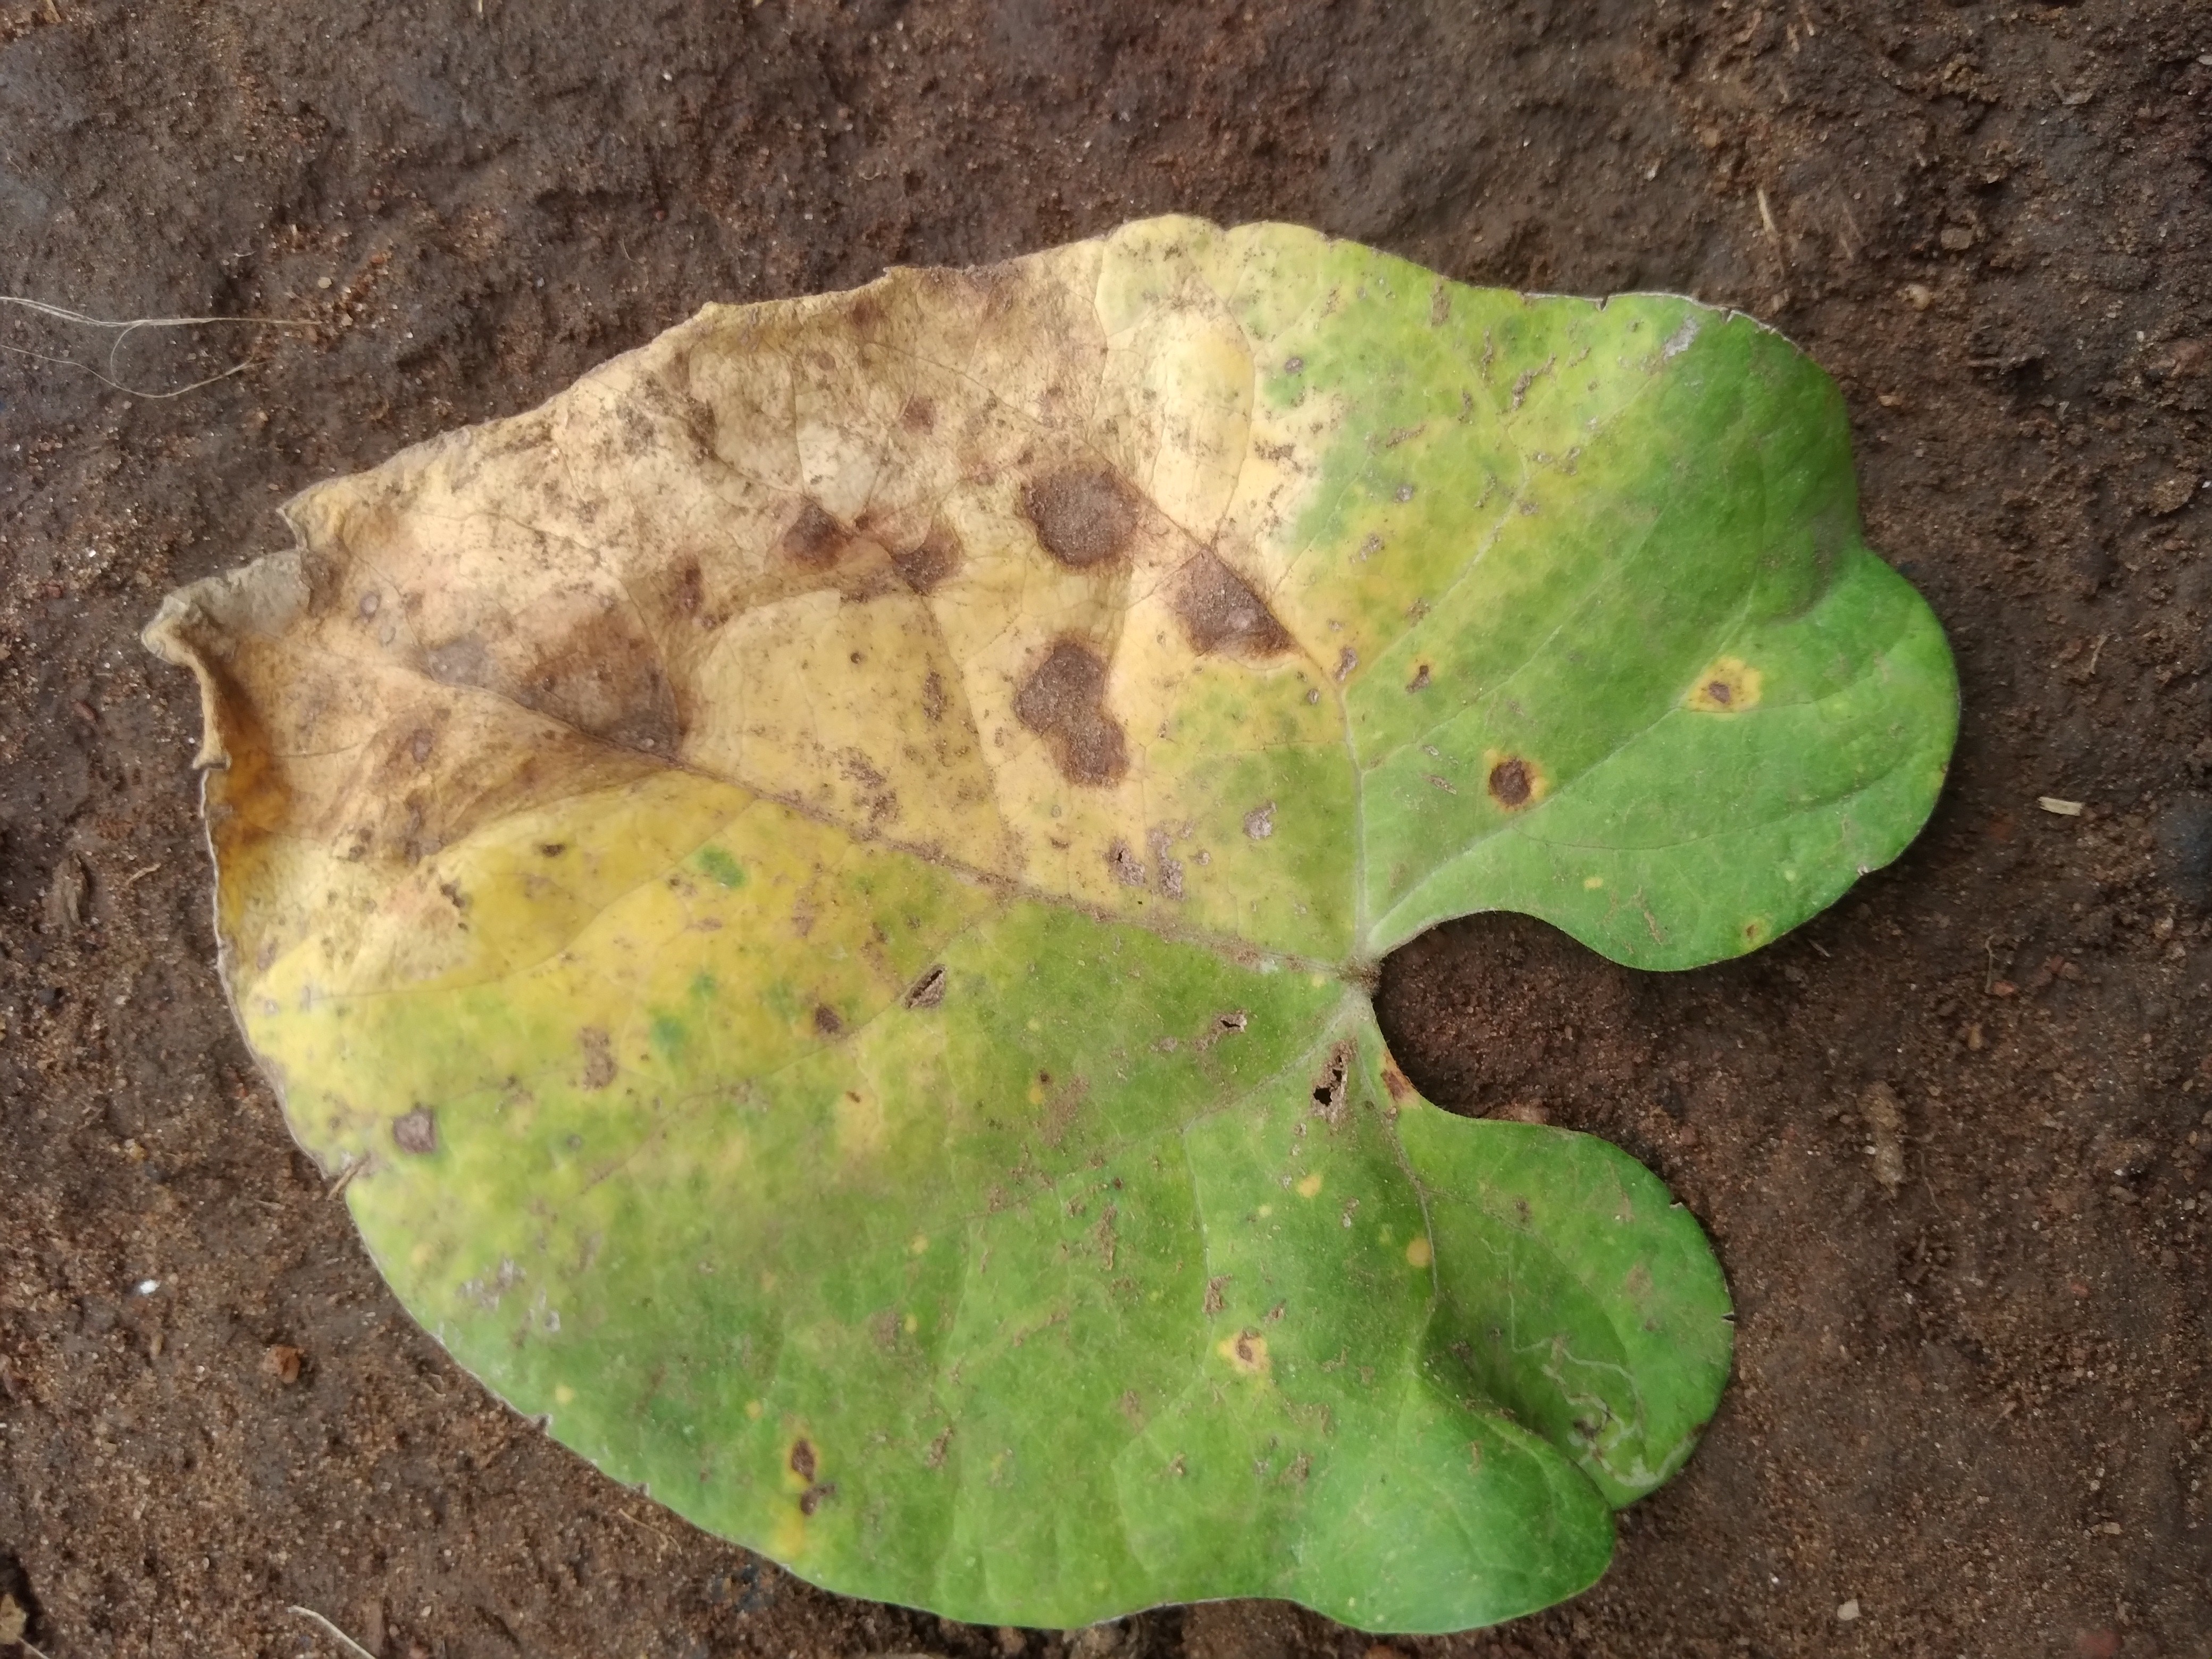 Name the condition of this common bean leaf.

rust
